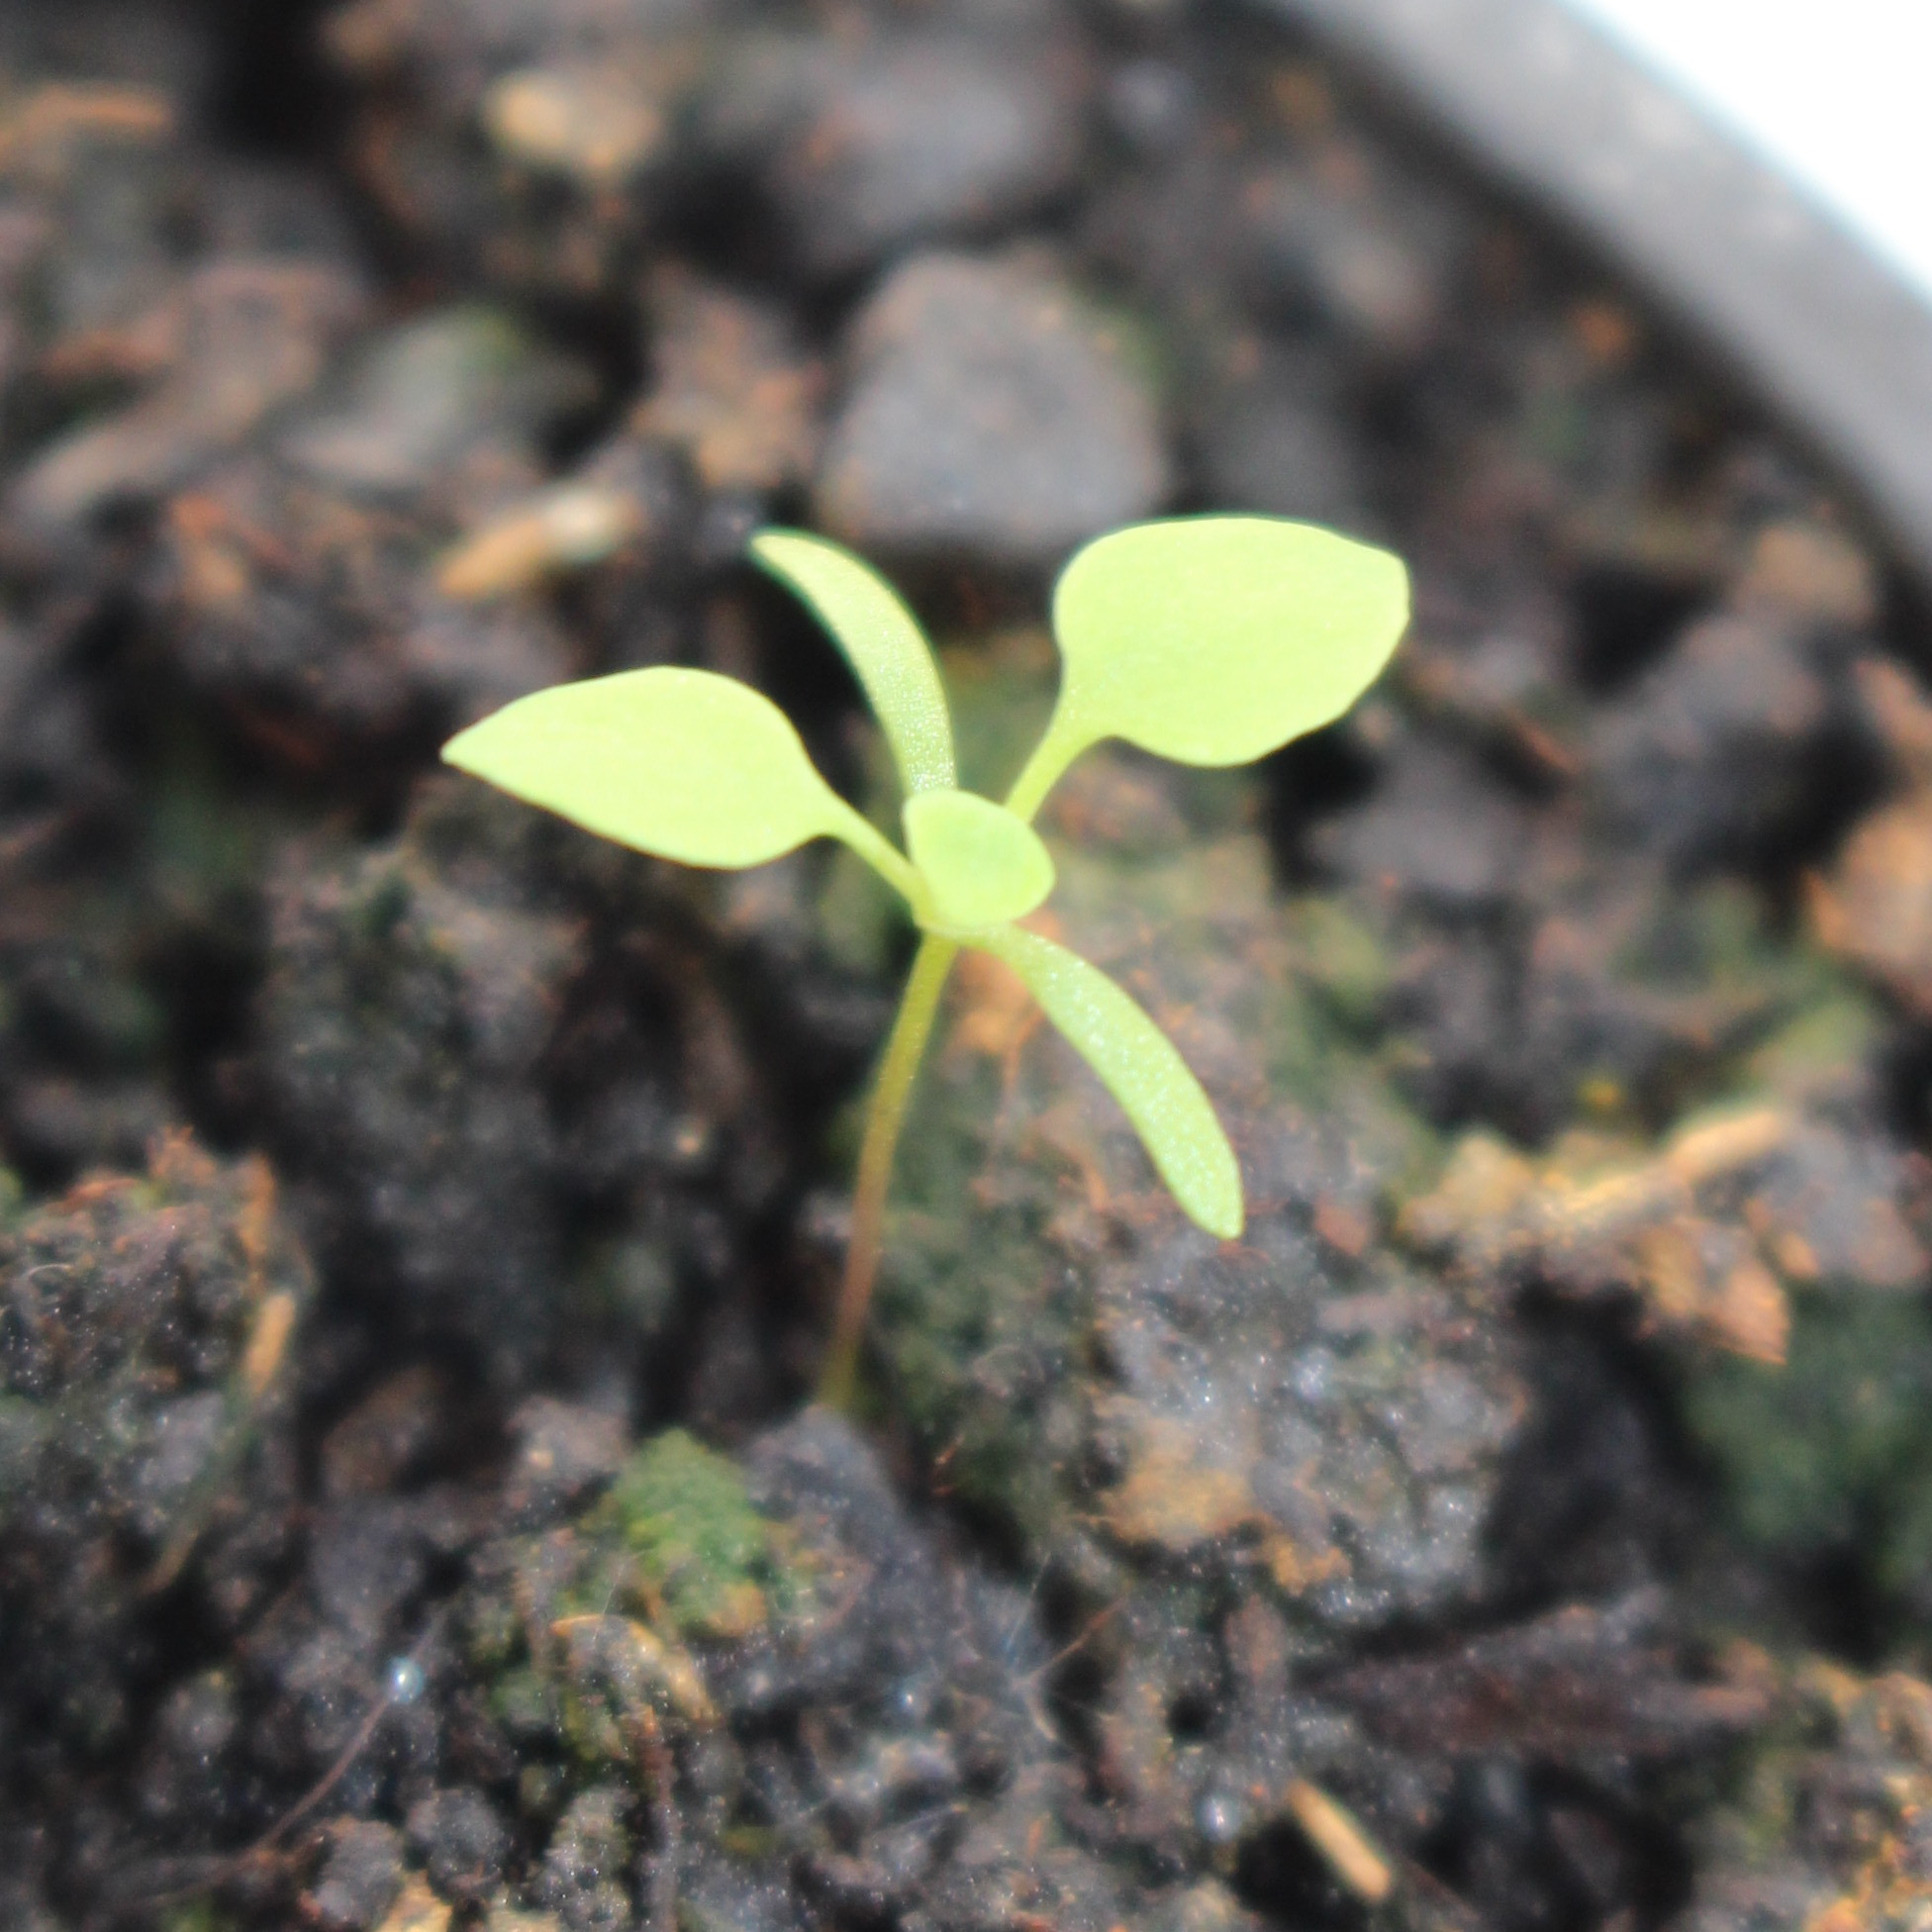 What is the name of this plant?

Papaver rhoeas
